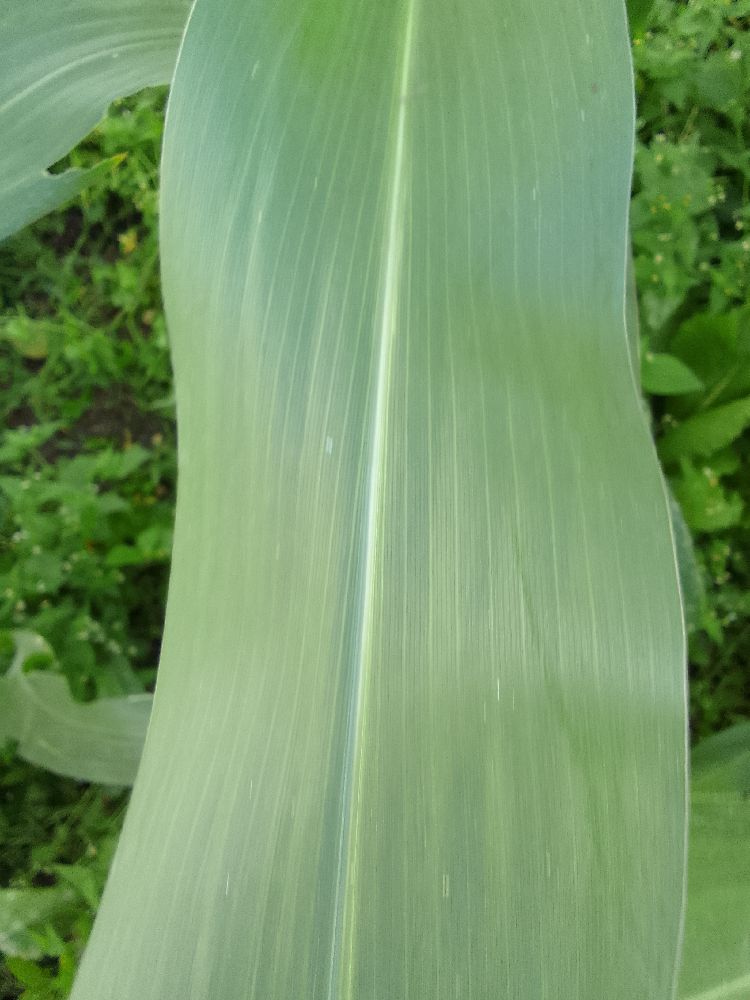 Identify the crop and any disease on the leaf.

maize, healthy
